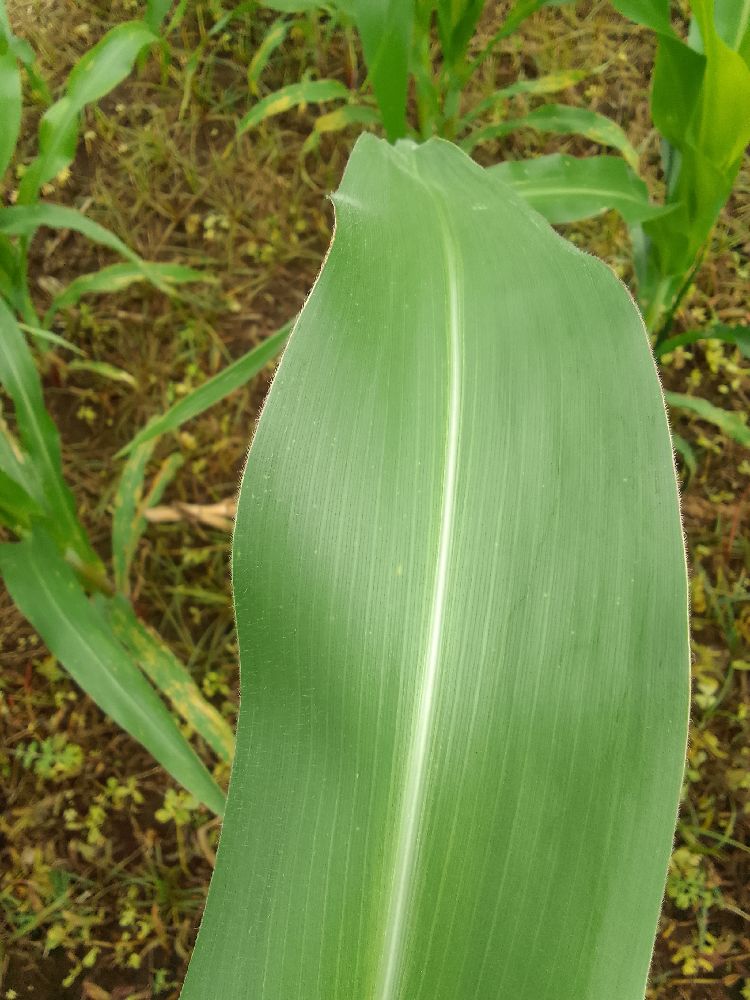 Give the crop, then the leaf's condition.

maize, healthy
